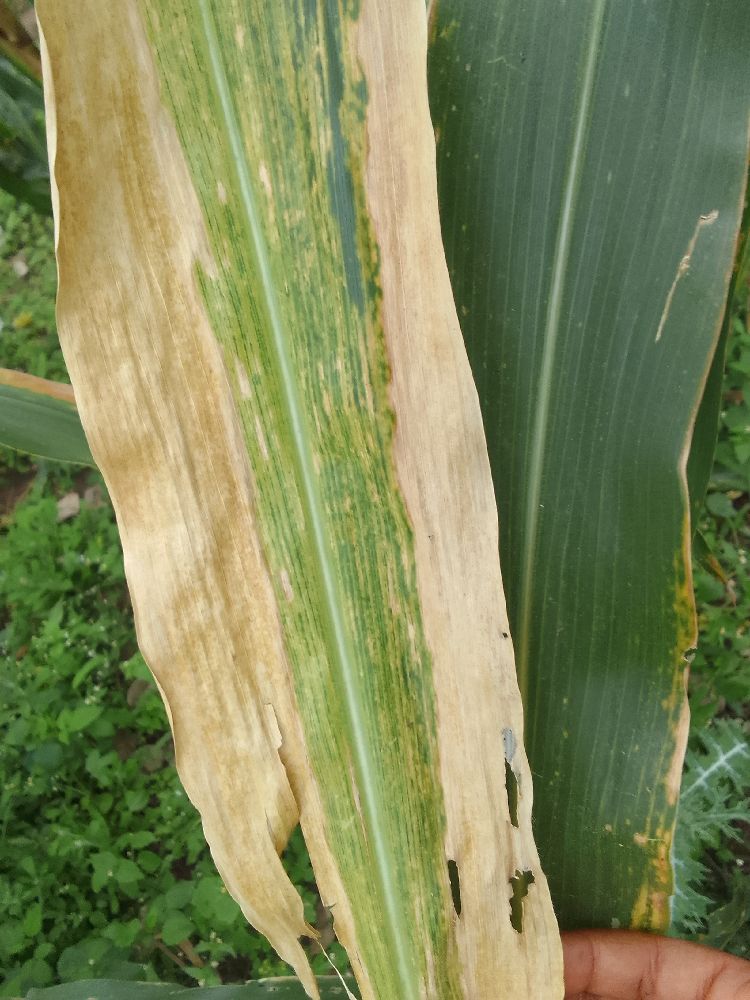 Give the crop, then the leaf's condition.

maize, maize lethal necrosis
